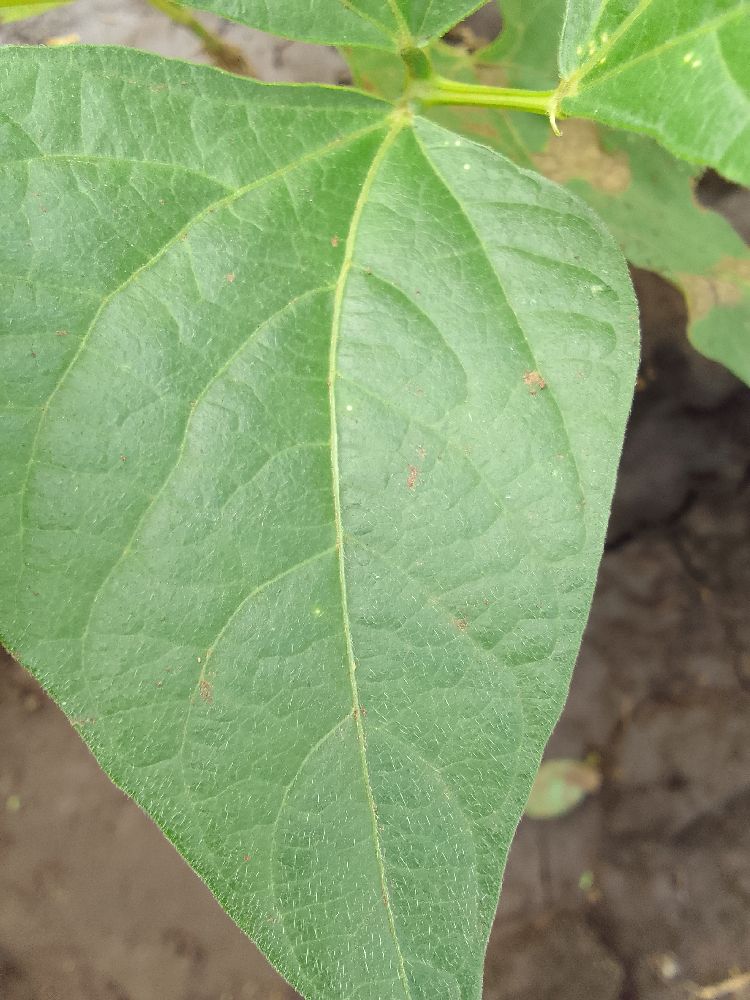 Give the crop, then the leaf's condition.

common bean, healthy
